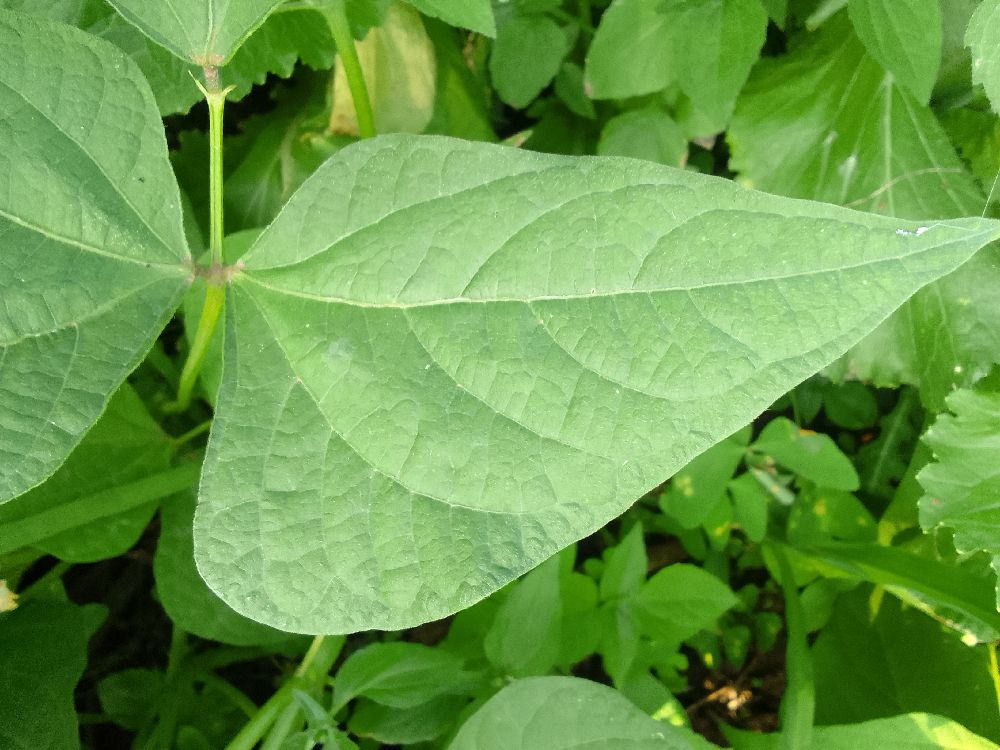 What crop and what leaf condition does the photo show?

common bean, healthy
